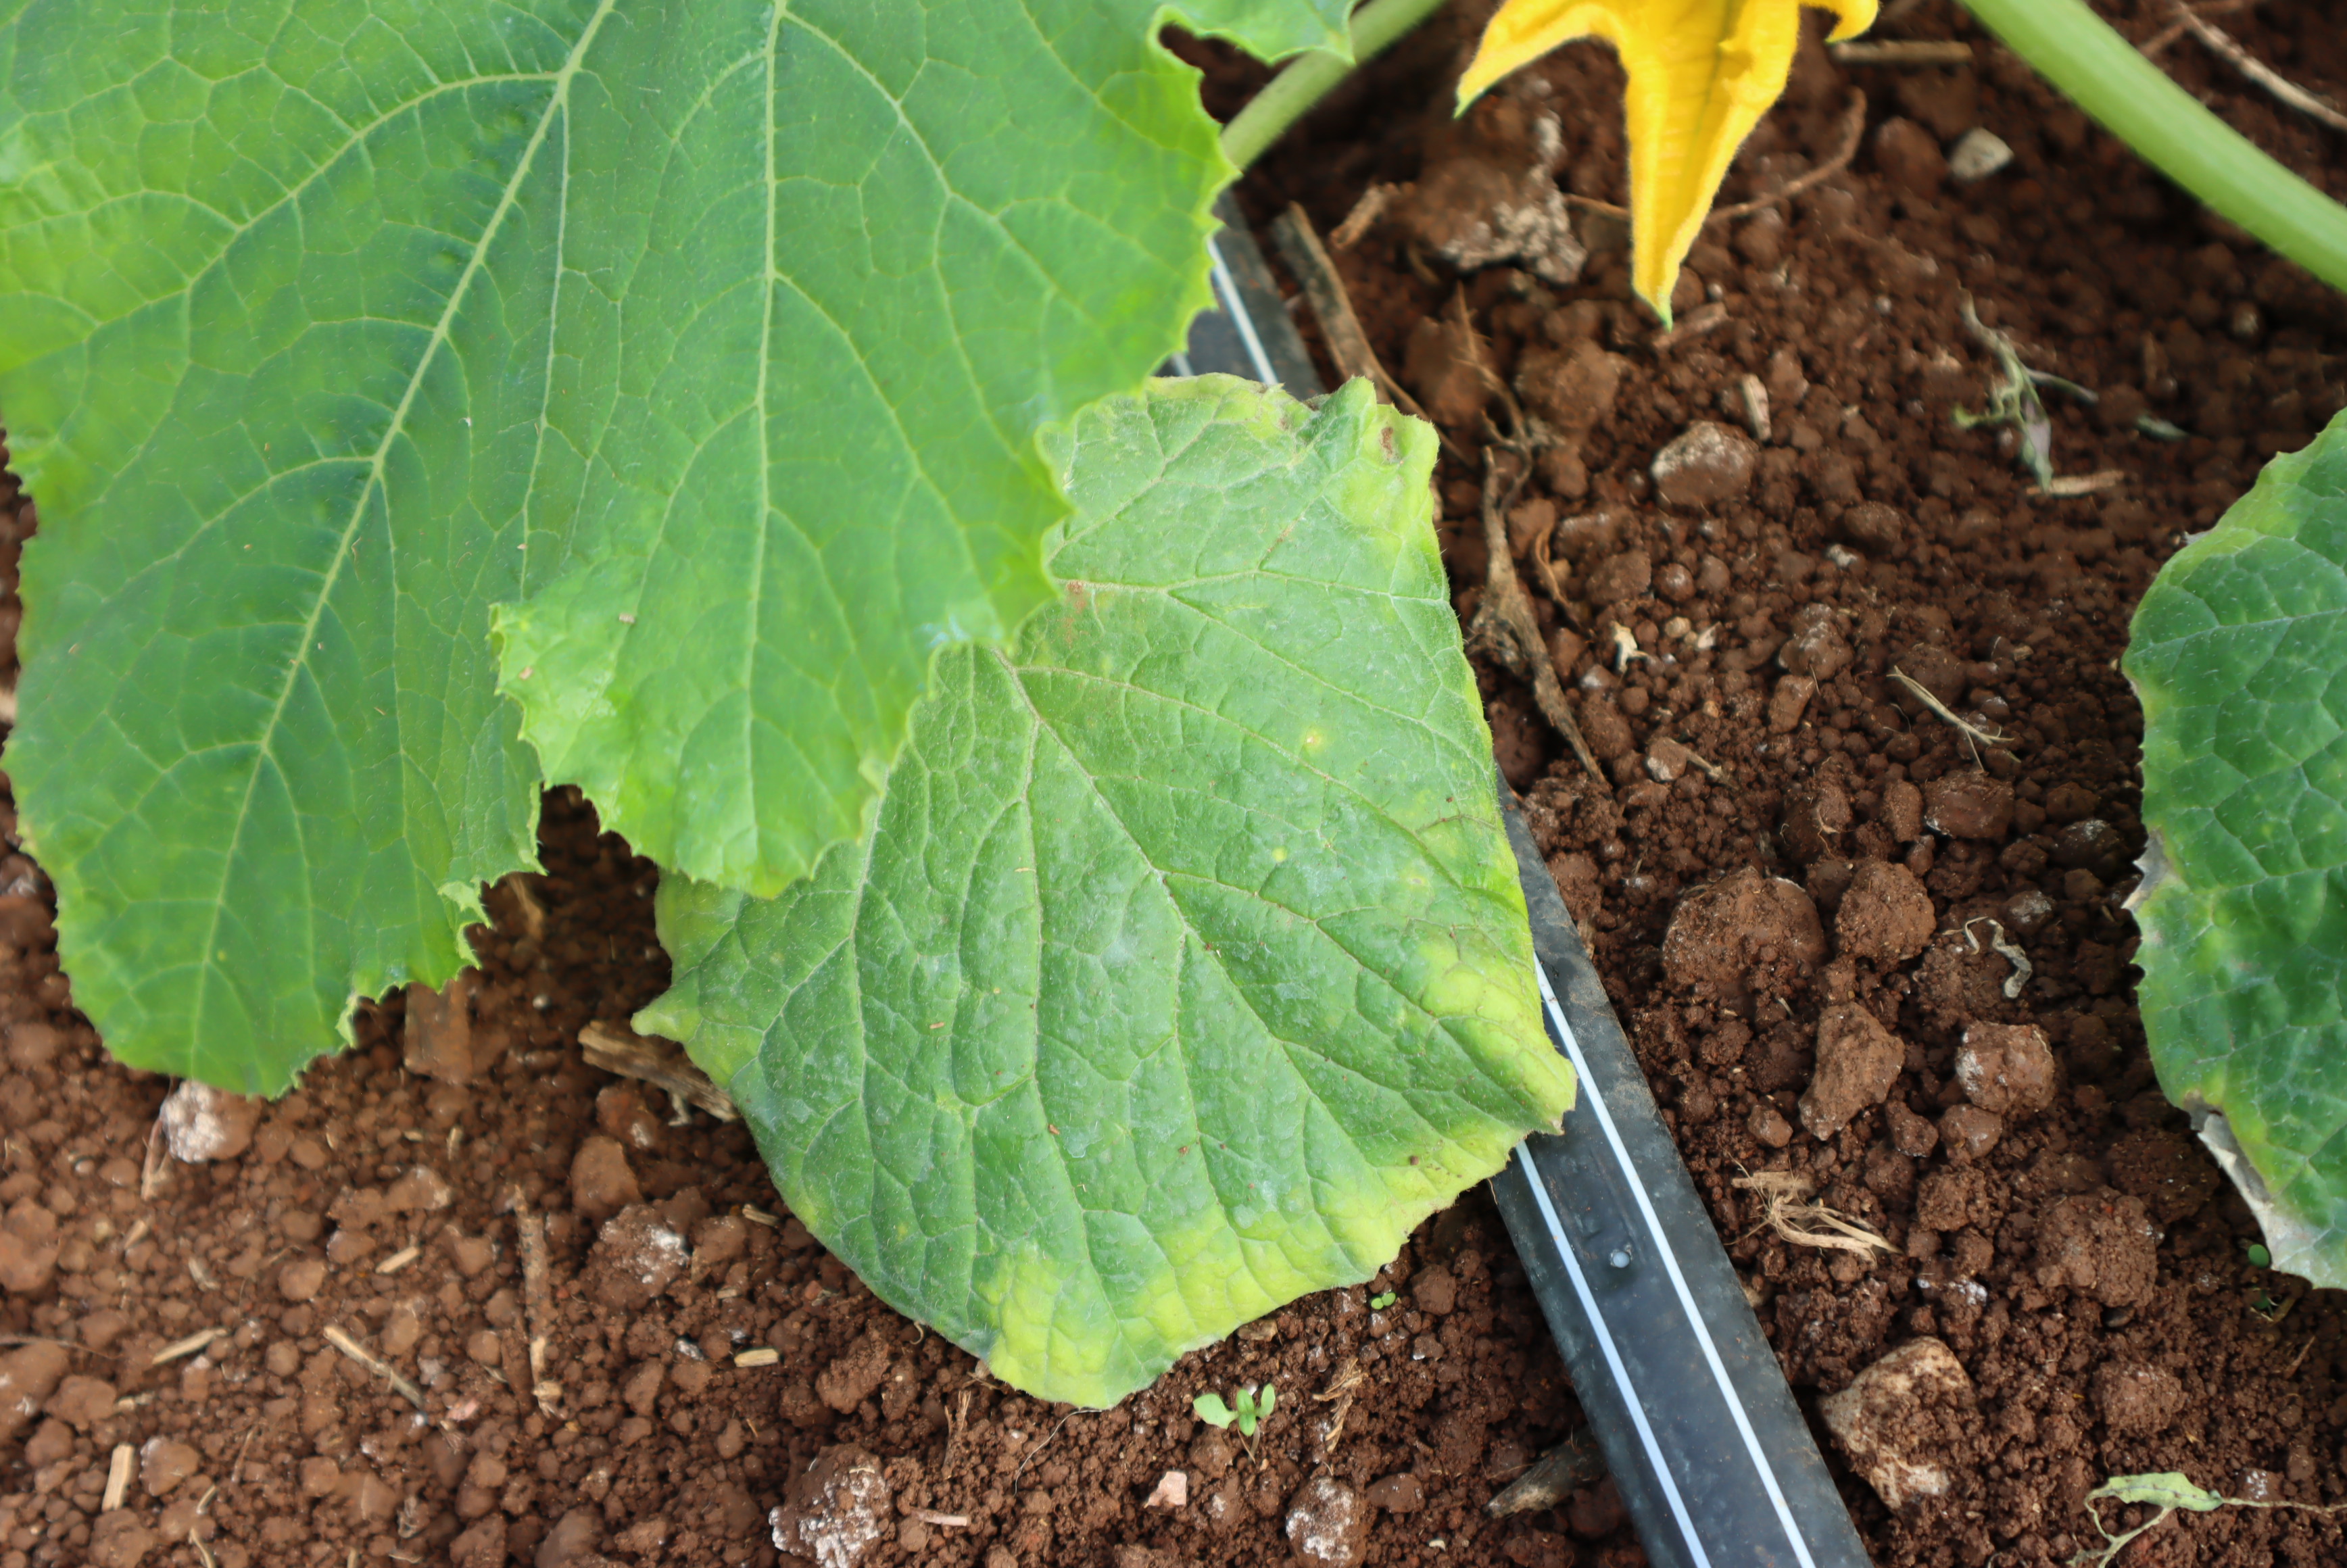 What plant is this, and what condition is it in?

zucchini, chlorosis
